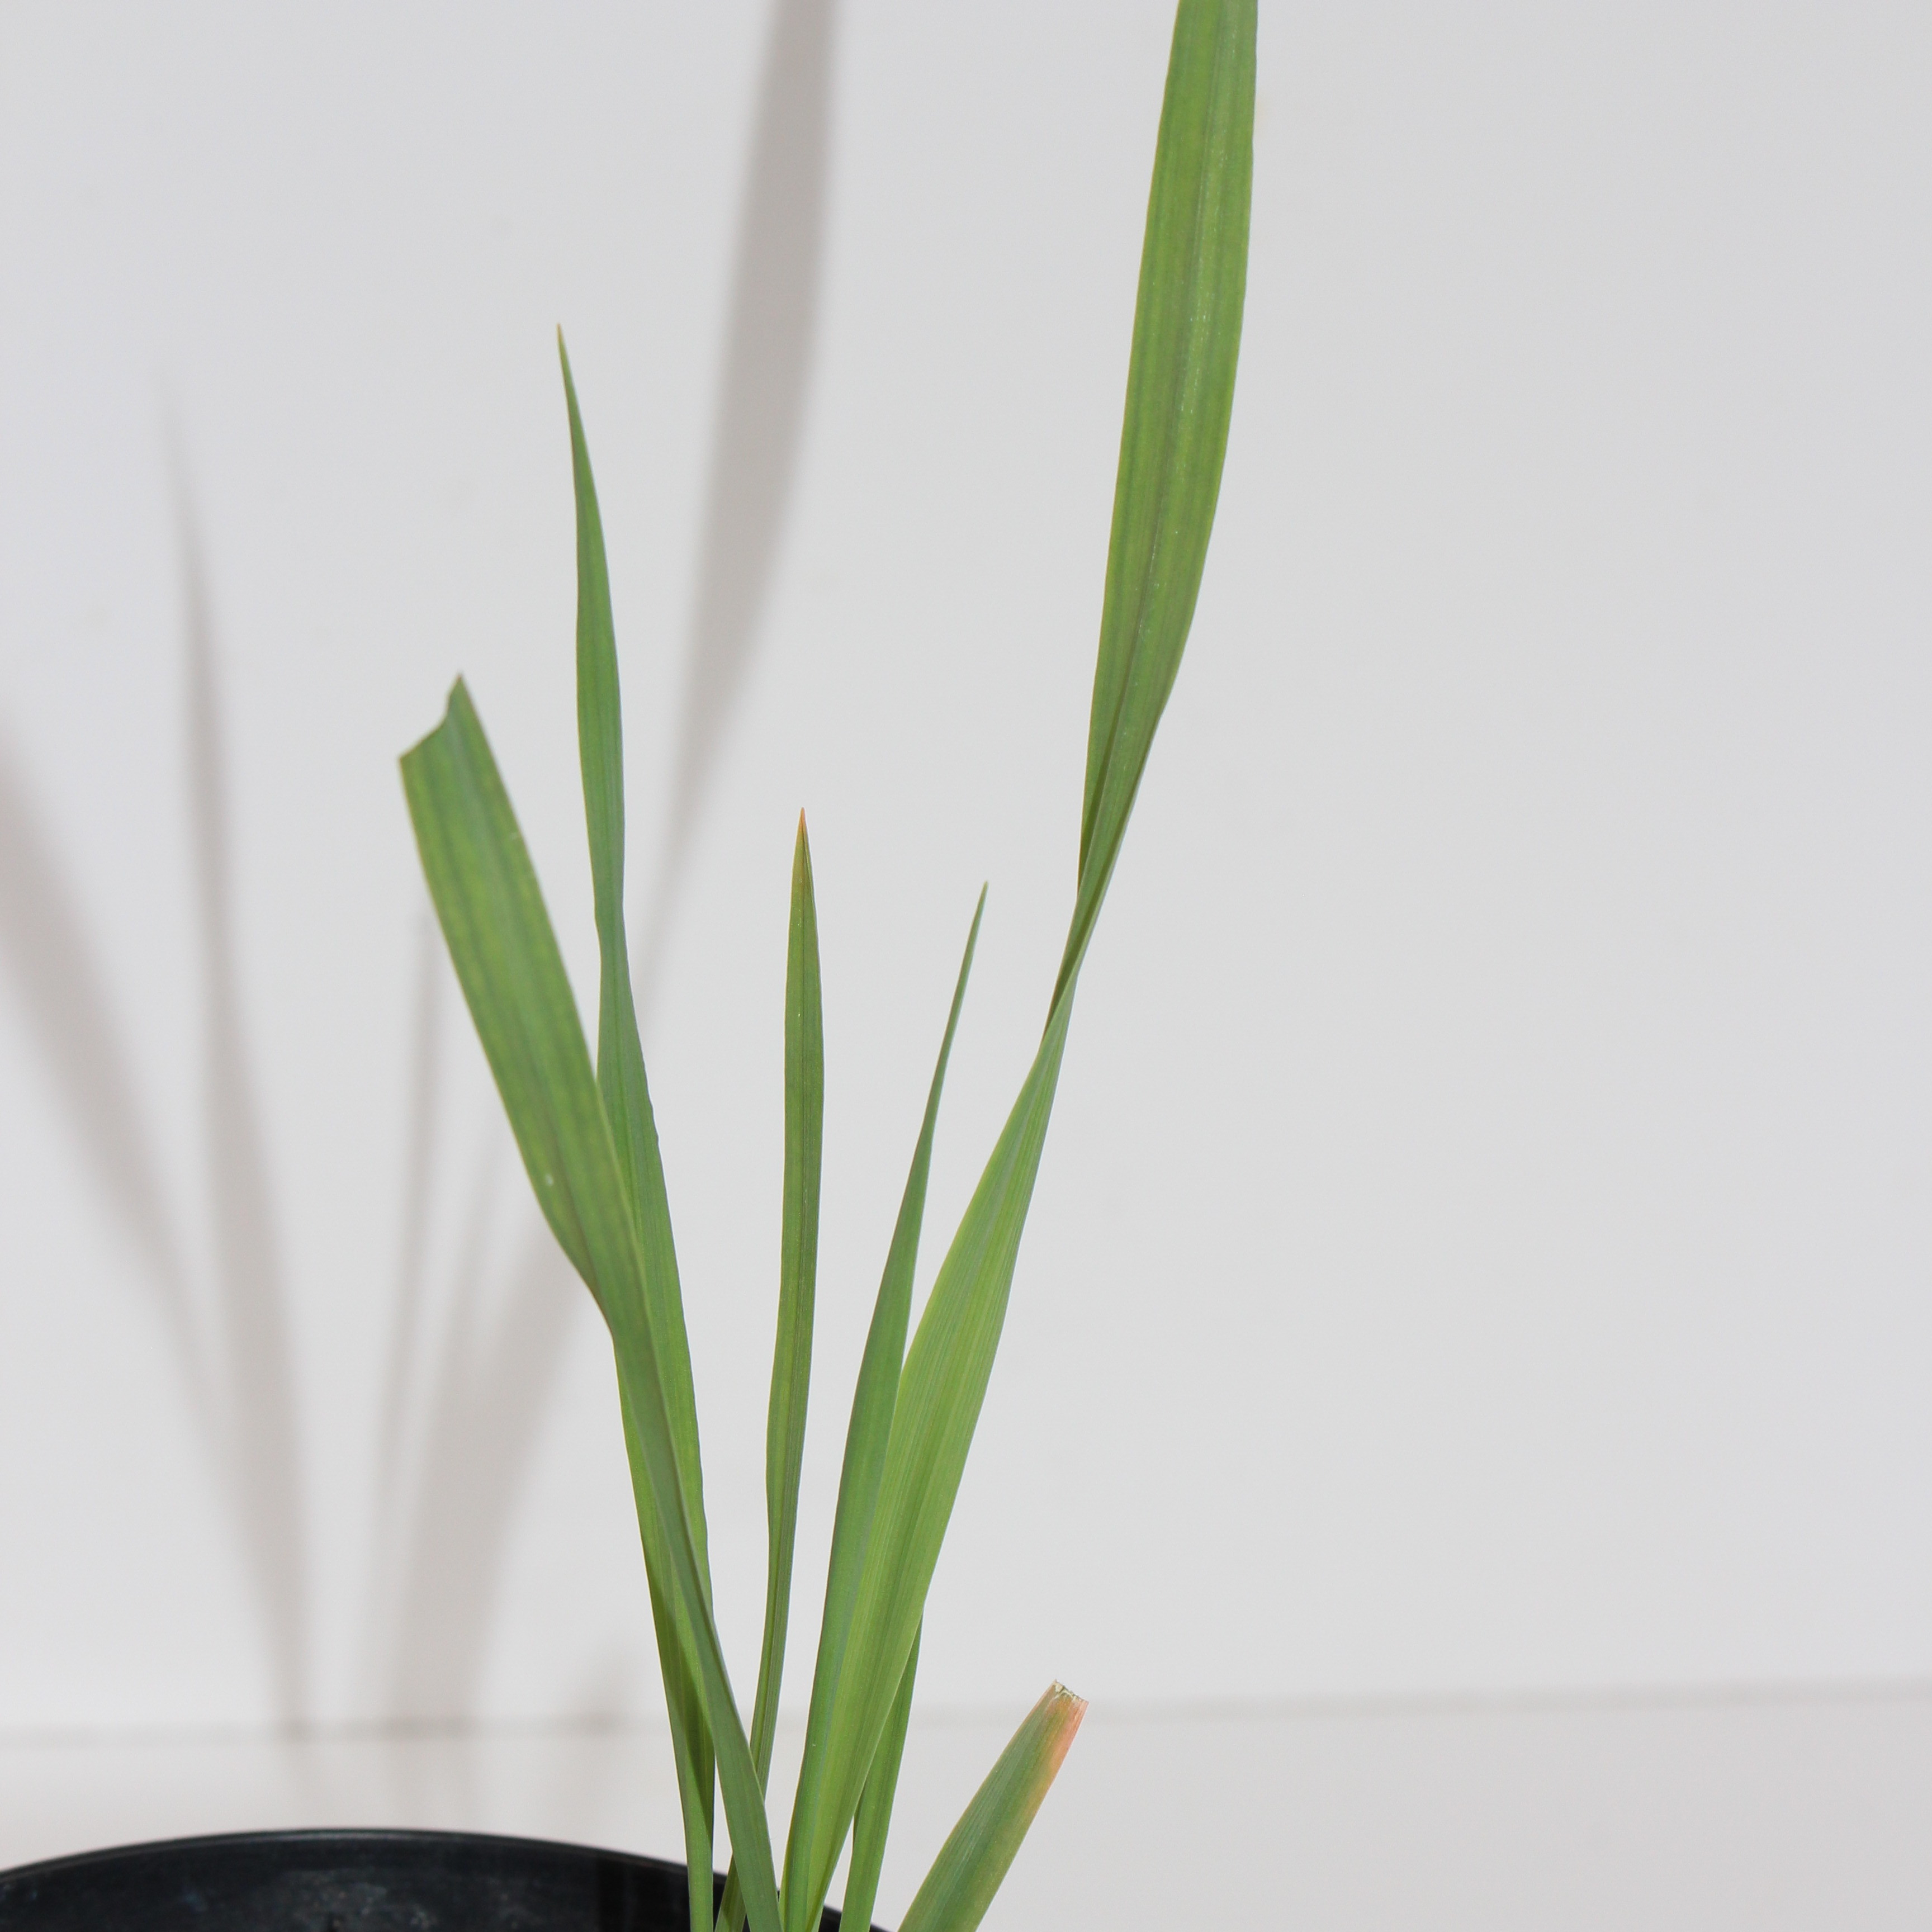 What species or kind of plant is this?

Avena sterilis
